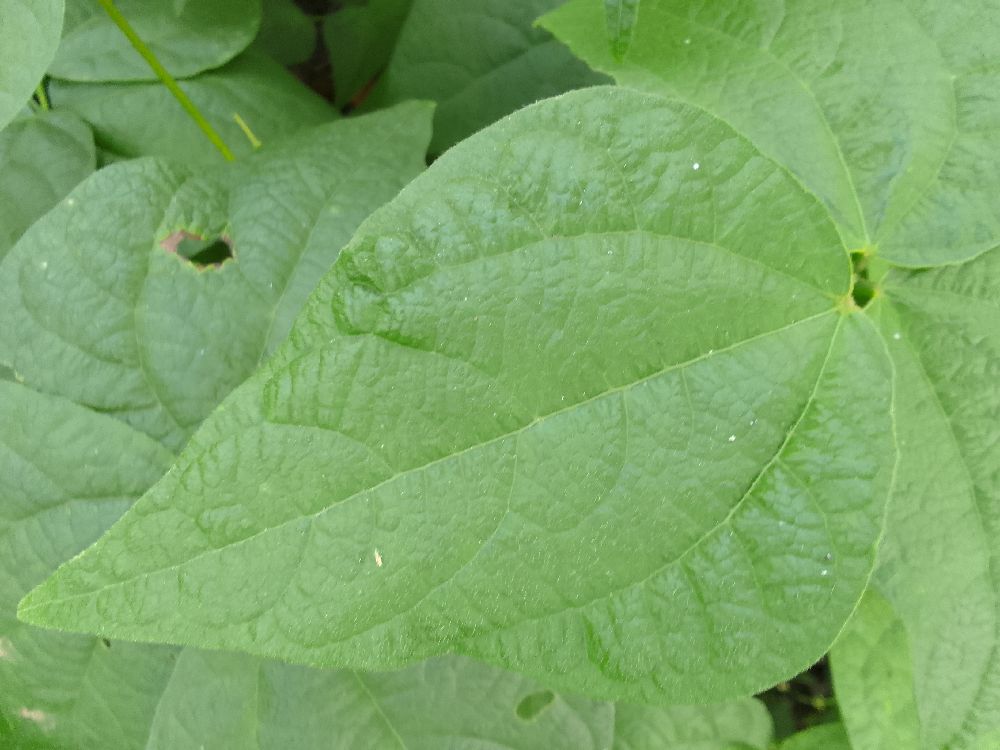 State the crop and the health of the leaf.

common bean, healthy
